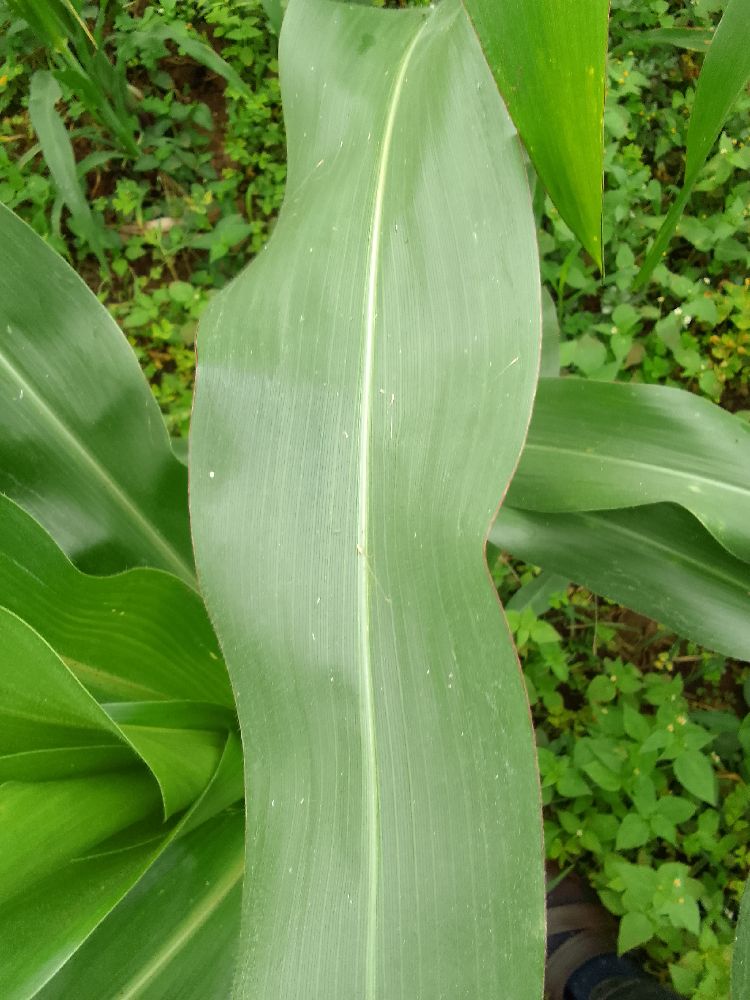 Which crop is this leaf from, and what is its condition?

maize, healthy
